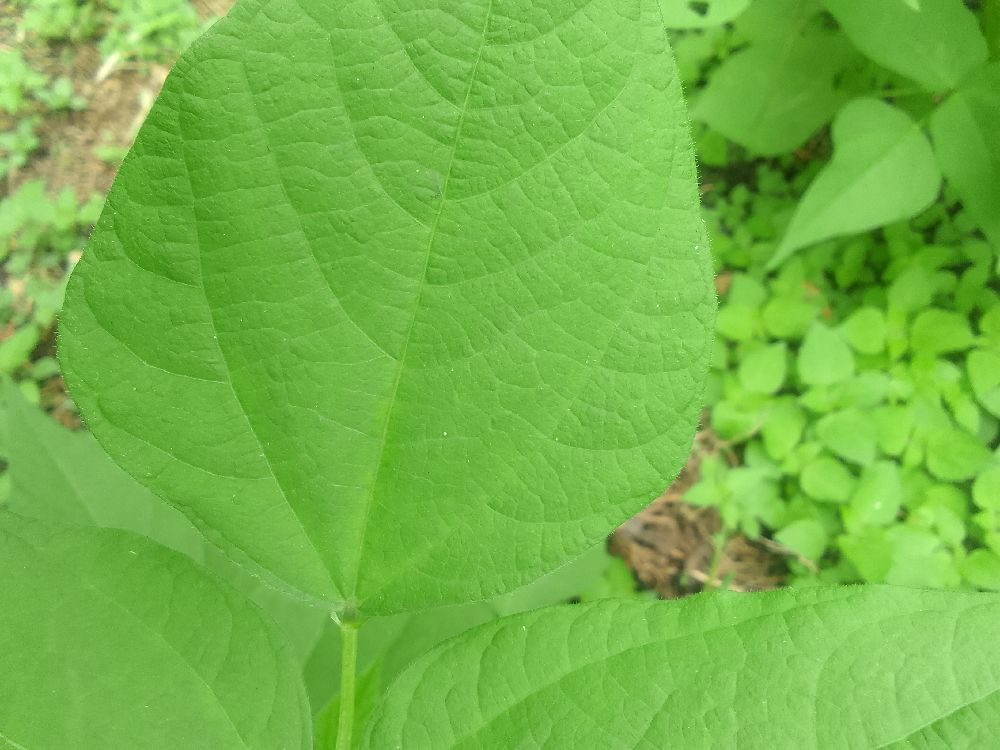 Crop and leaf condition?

common bean, healthy
